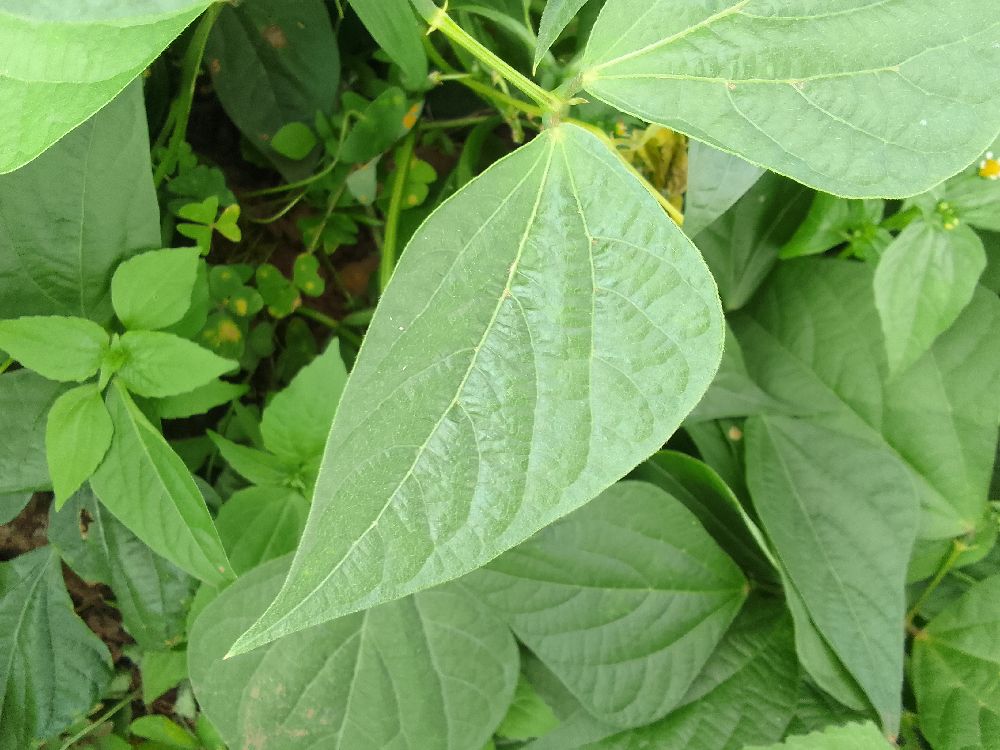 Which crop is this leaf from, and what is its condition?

common bean, healthy
